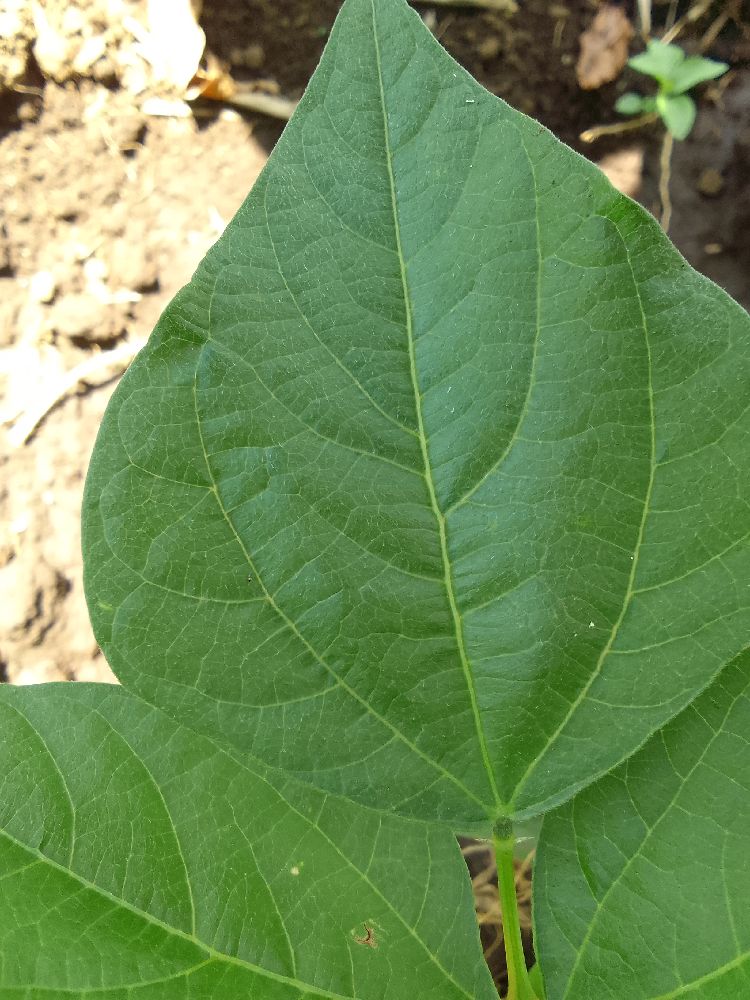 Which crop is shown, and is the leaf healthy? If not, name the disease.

common bean, healthy
